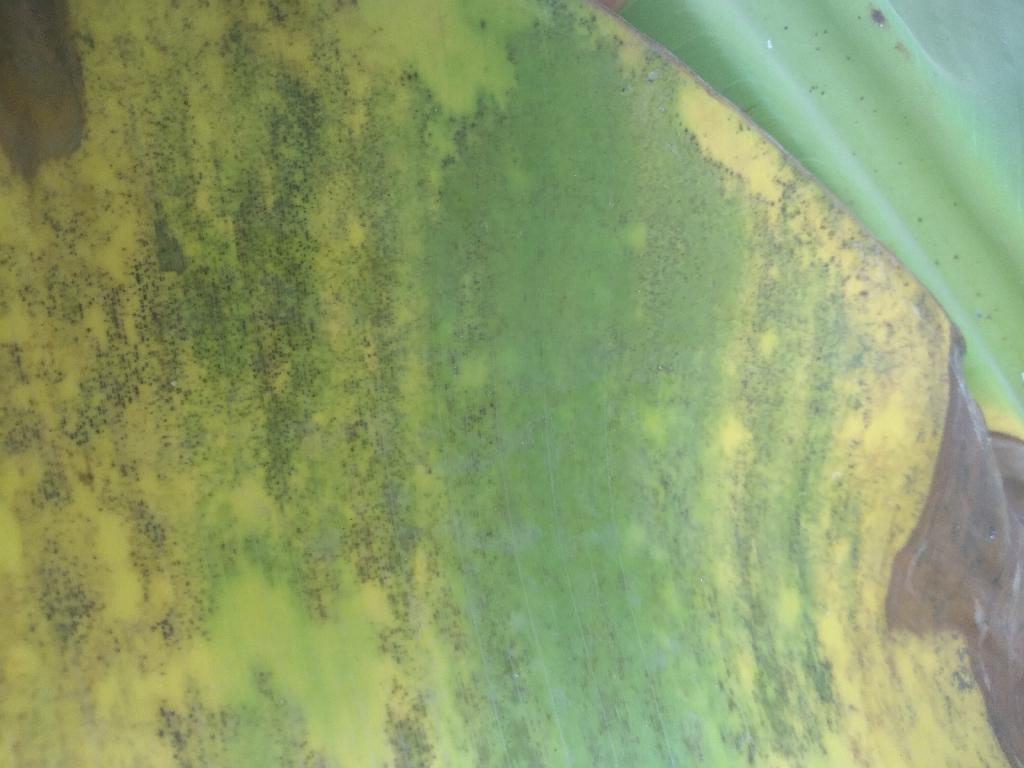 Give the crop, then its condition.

banana, black sigatoka
